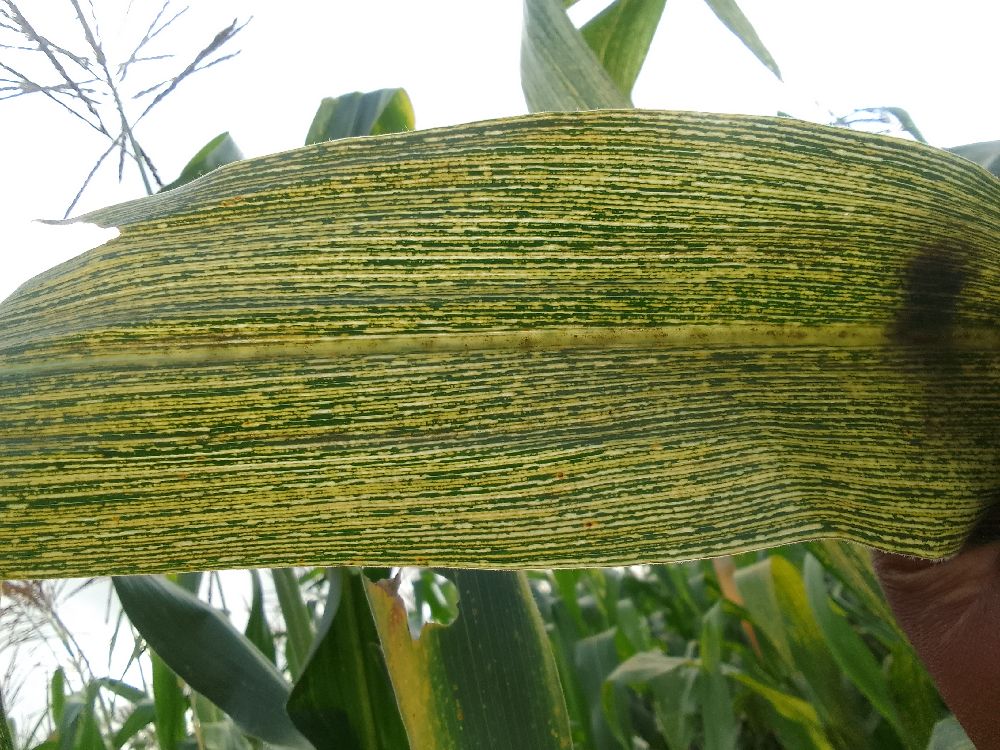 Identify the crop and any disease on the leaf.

maize, maize streak virus
